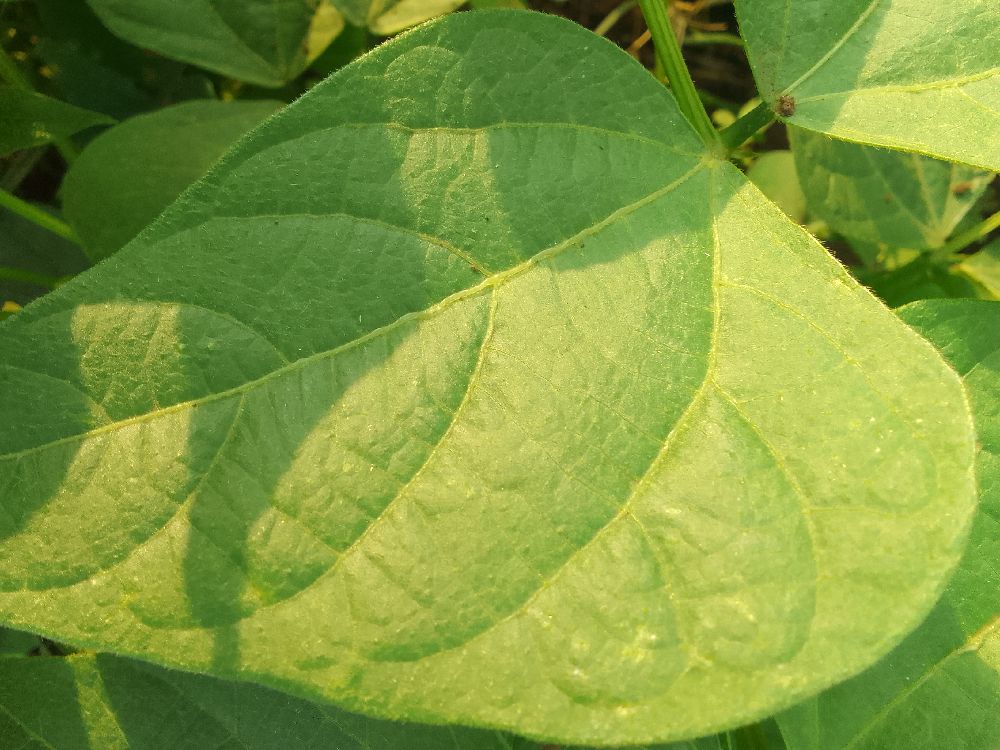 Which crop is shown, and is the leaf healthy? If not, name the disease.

common bean, healthy
